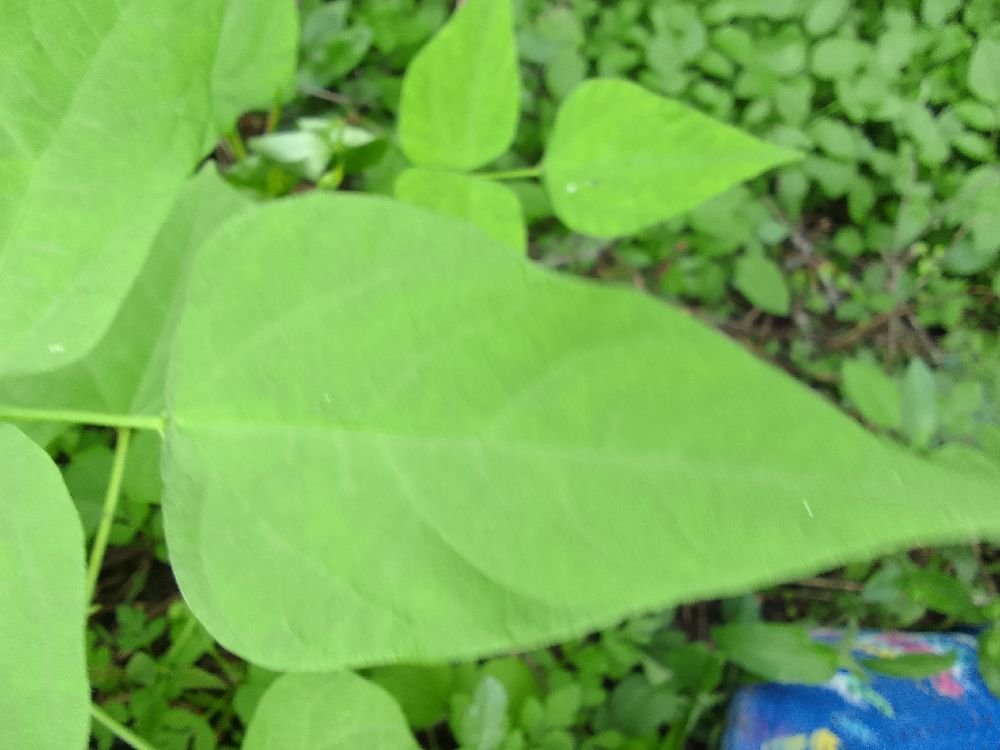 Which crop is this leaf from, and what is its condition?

common bean, healthy
